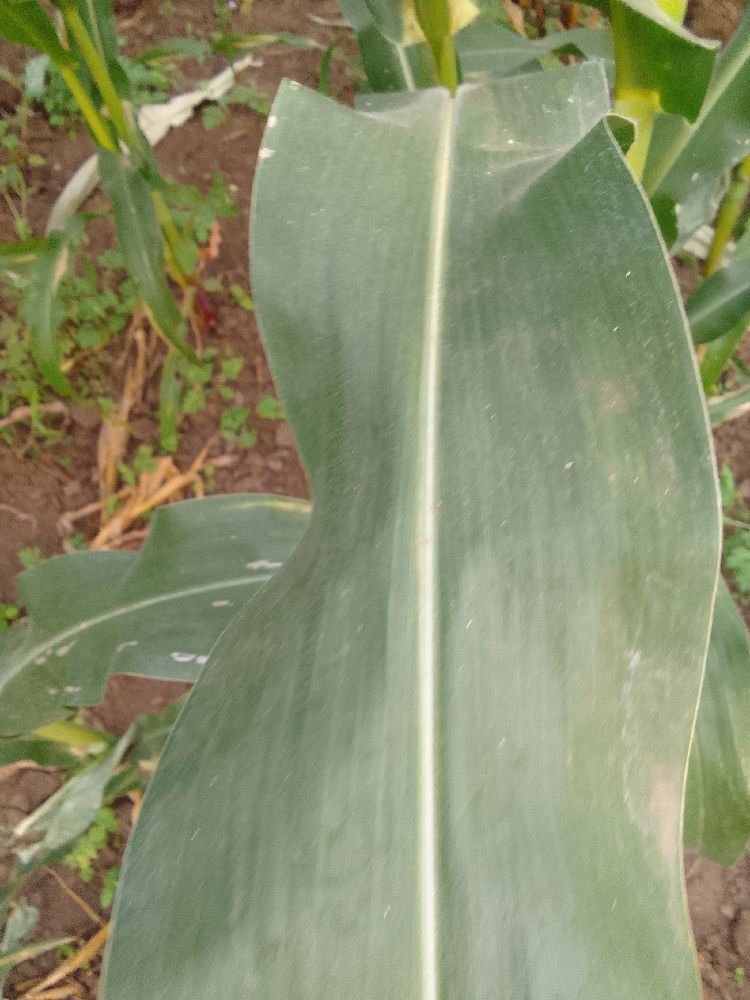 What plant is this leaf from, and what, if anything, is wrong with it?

maize, healthy
